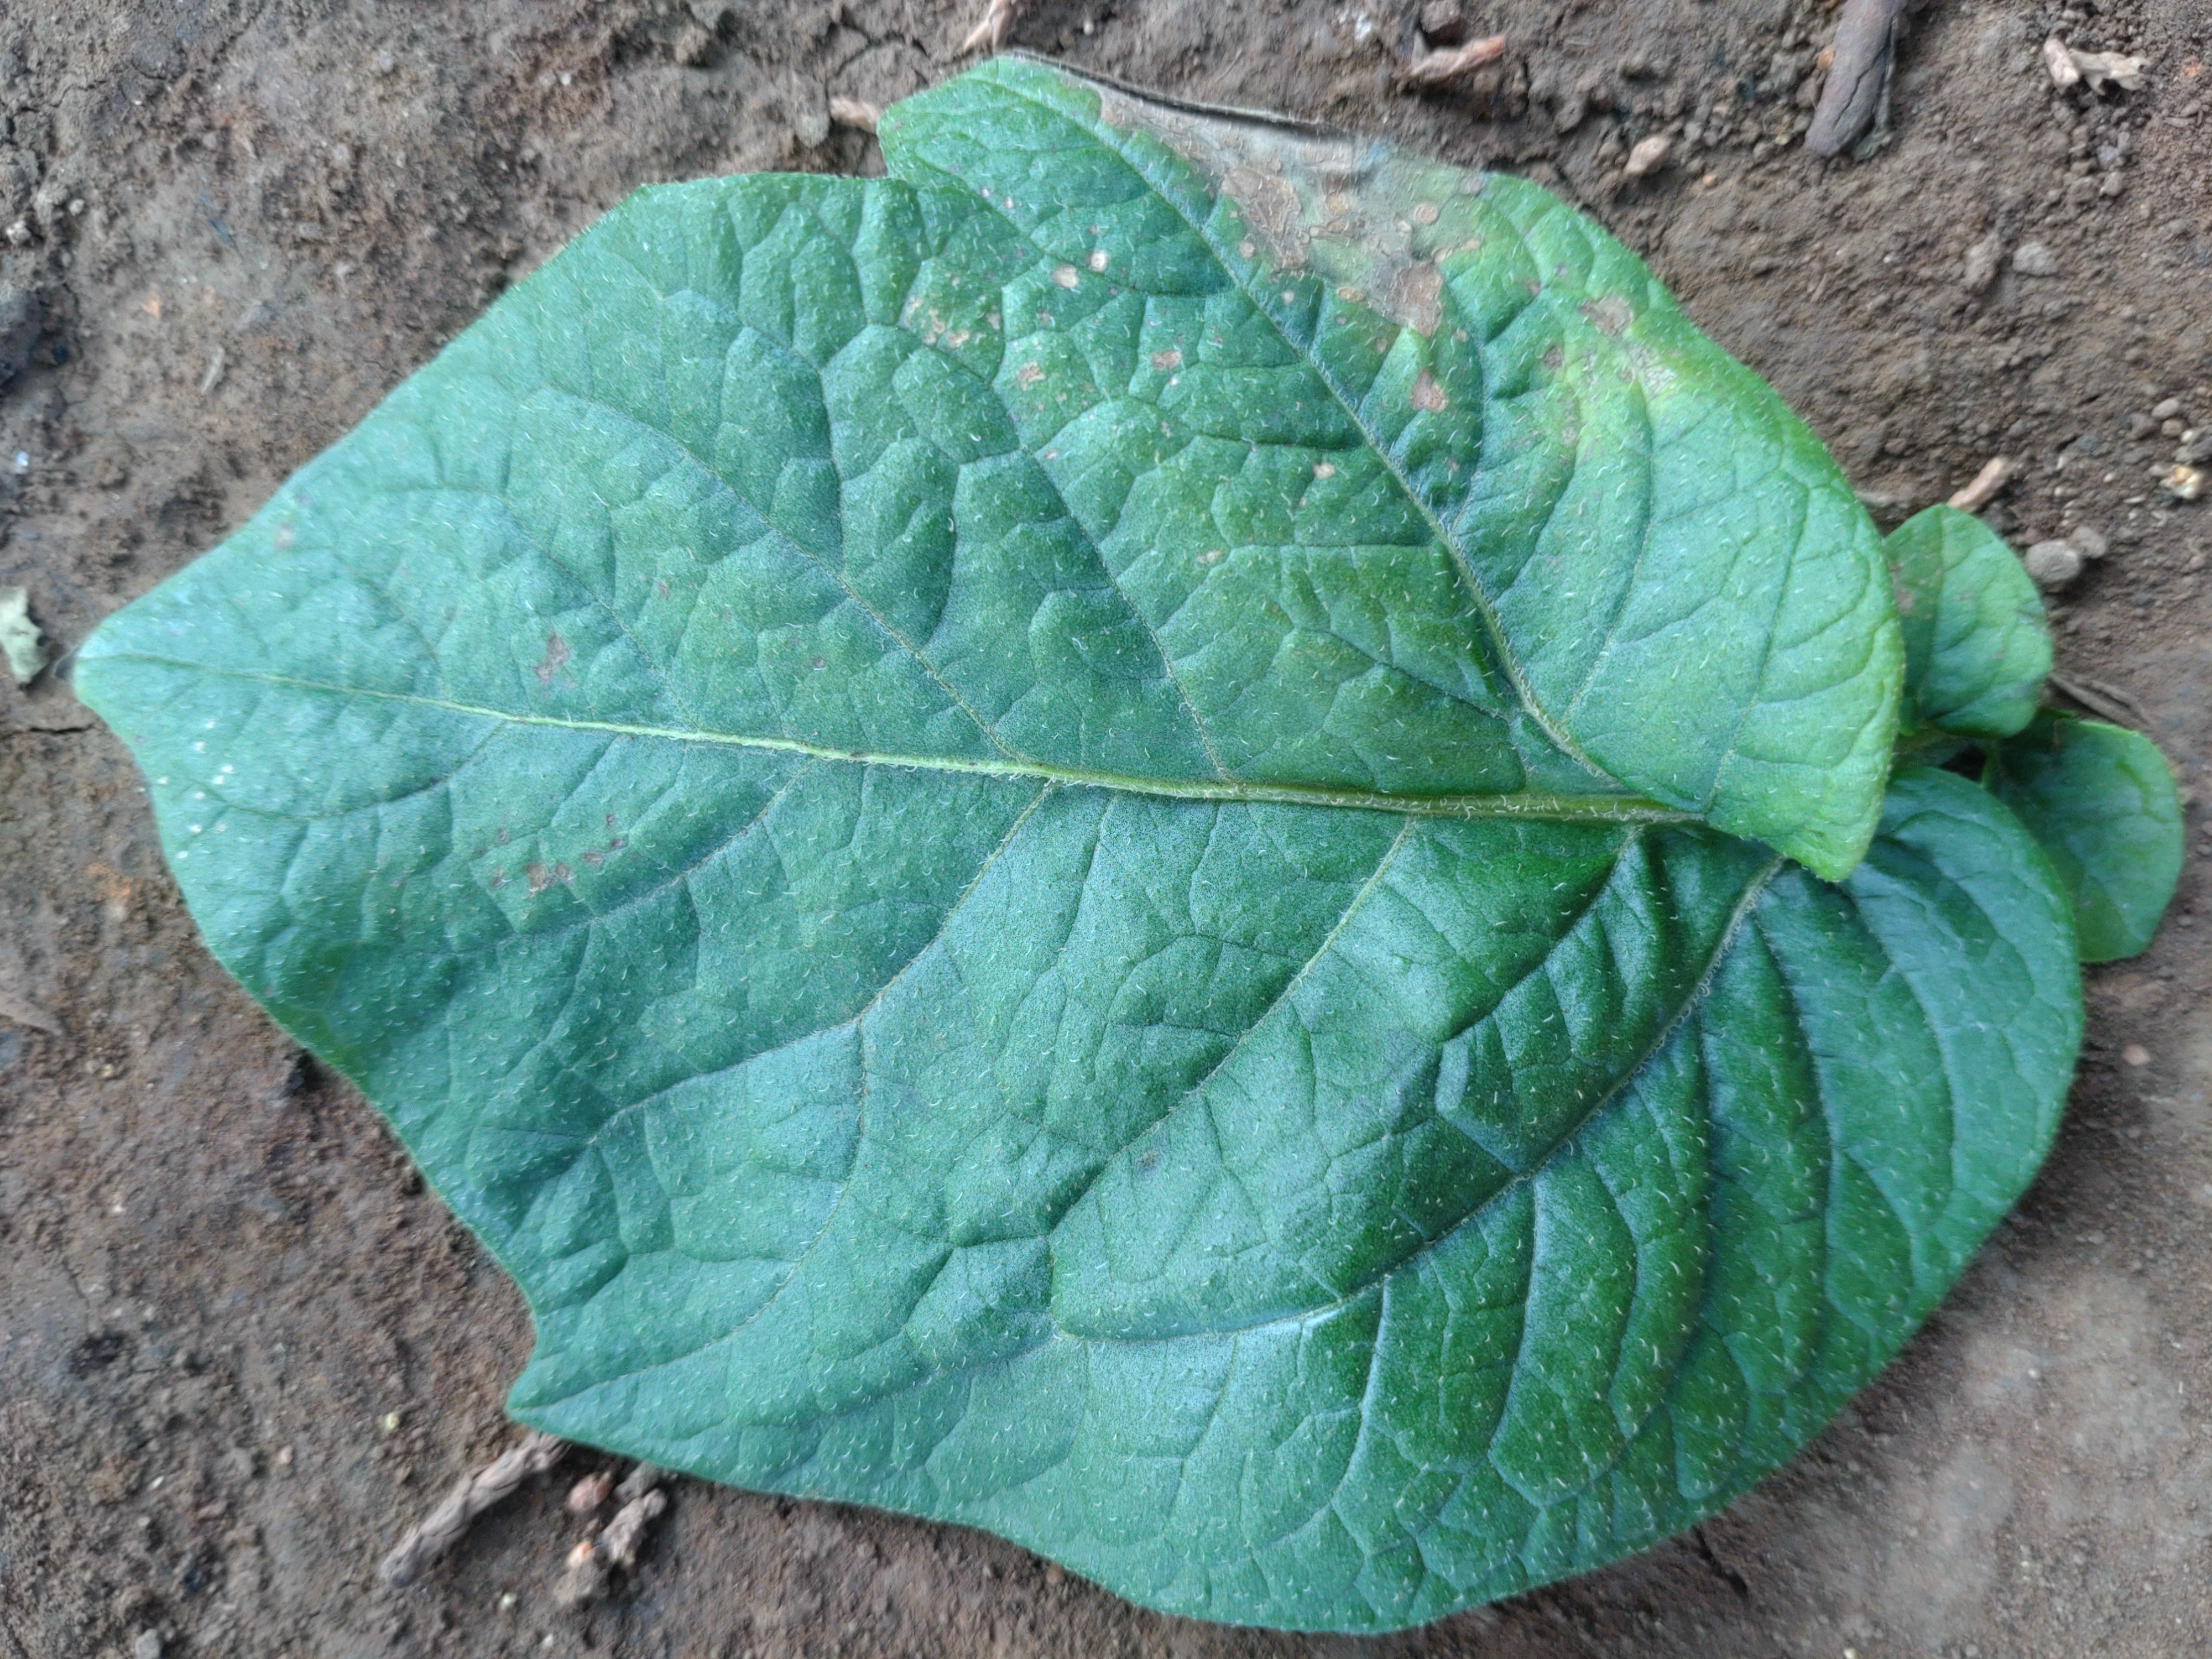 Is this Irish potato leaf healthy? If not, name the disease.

early blight
